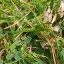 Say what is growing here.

unstructured weed
